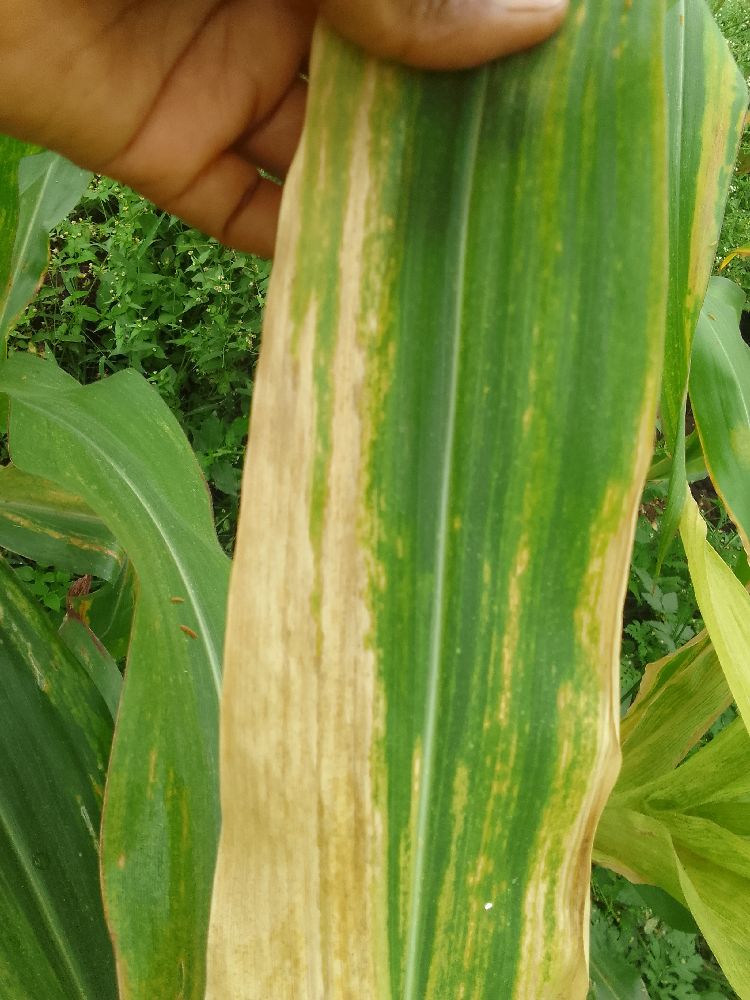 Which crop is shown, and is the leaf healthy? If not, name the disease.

maize, maize lethal necrosis
